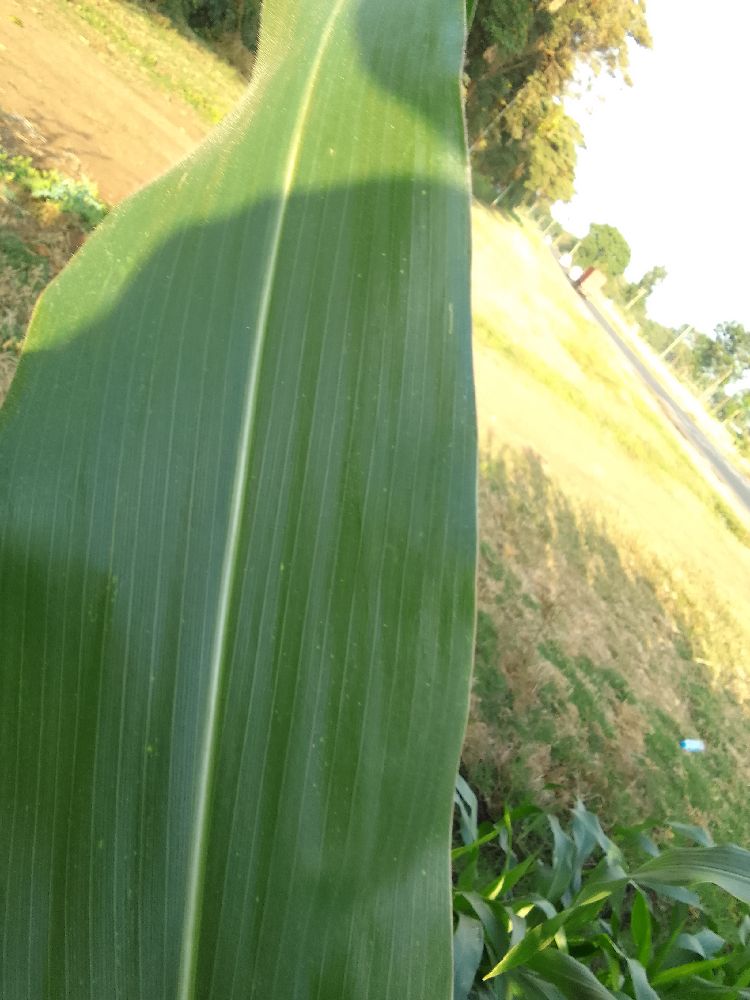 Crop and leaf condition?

maize, healthy
